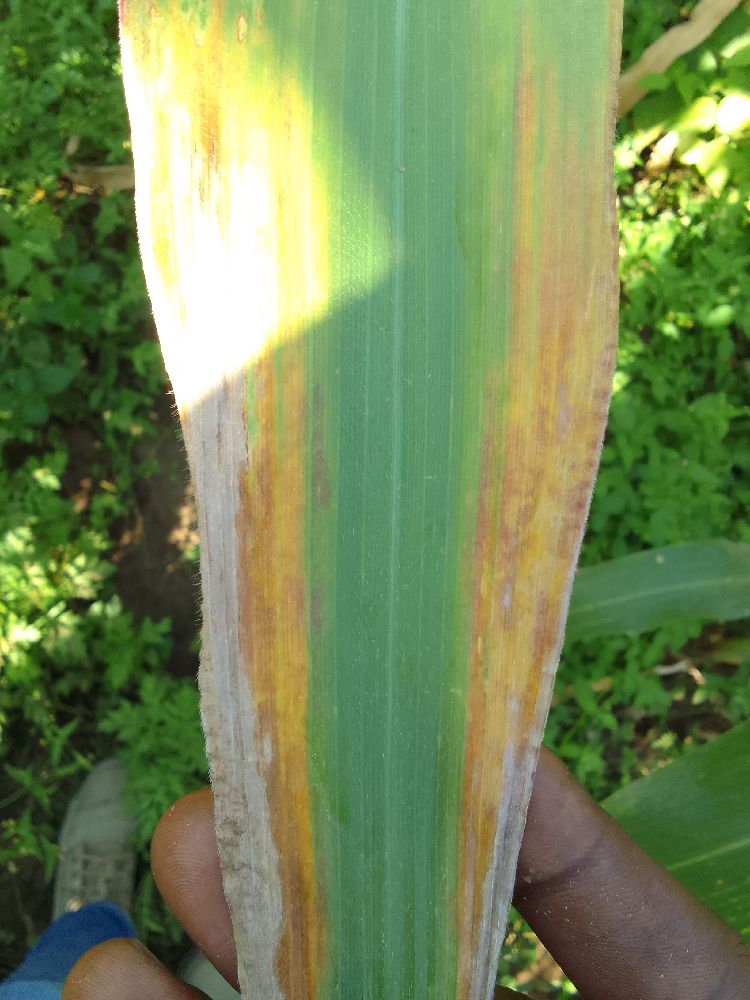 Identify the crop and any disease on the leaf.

maize, maize lethal necrosis
